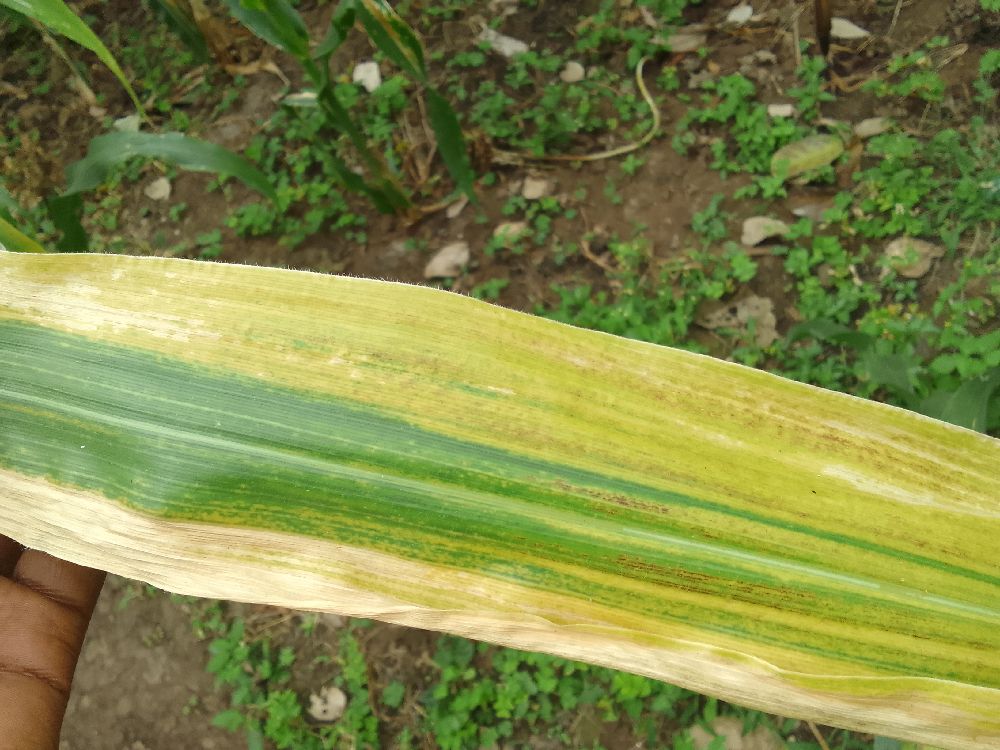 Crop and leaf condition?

maize, maize lethal necrosis
